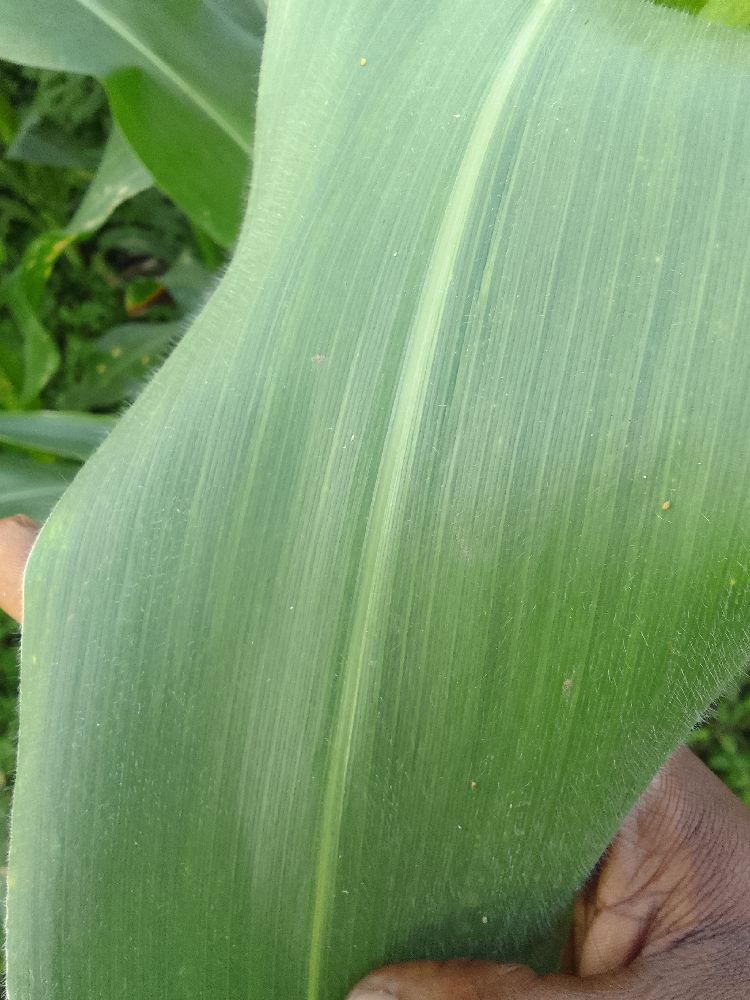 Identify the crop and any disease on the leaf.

maize, healthy
